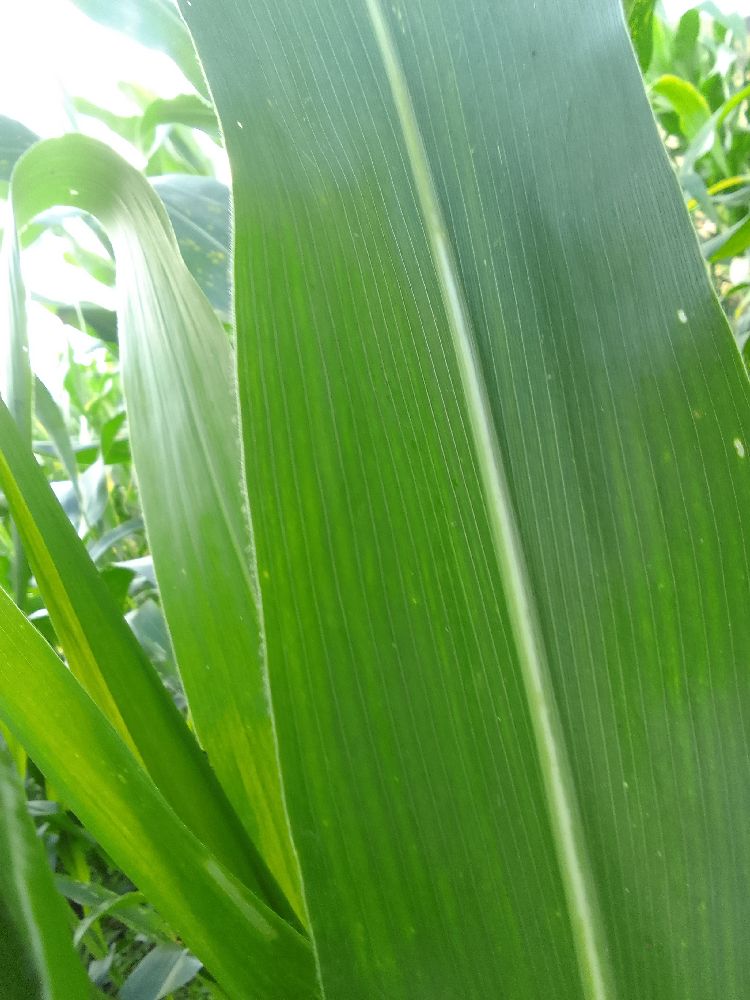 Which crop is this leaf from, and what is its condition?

maize, healthy
